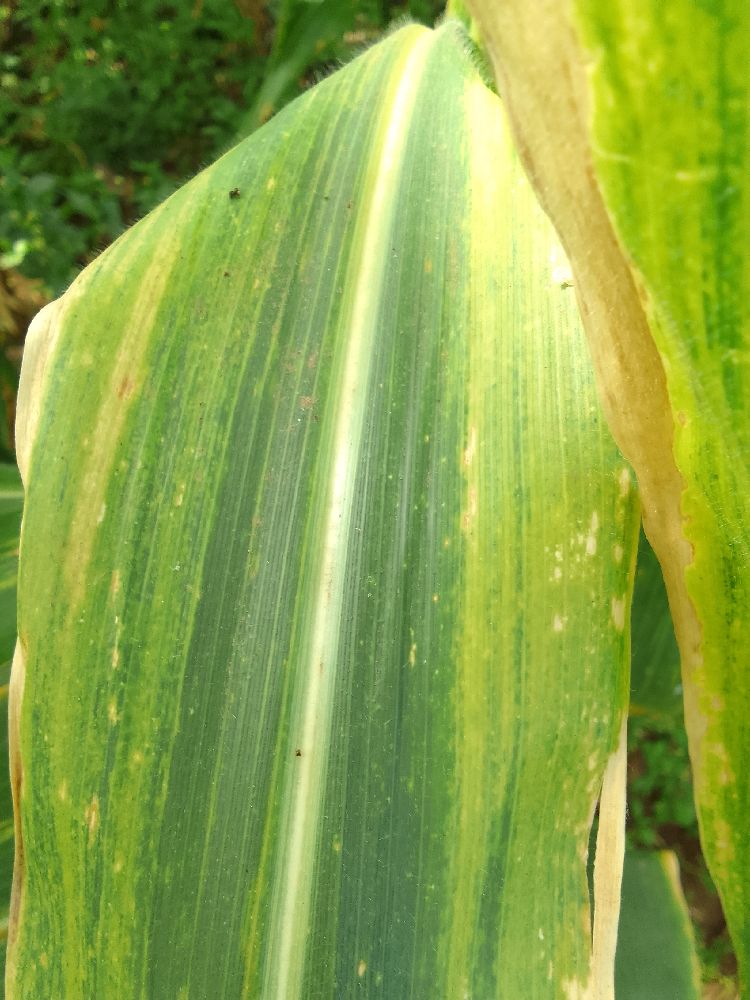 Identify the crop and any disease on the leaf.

maize, maize lethal necrosis
